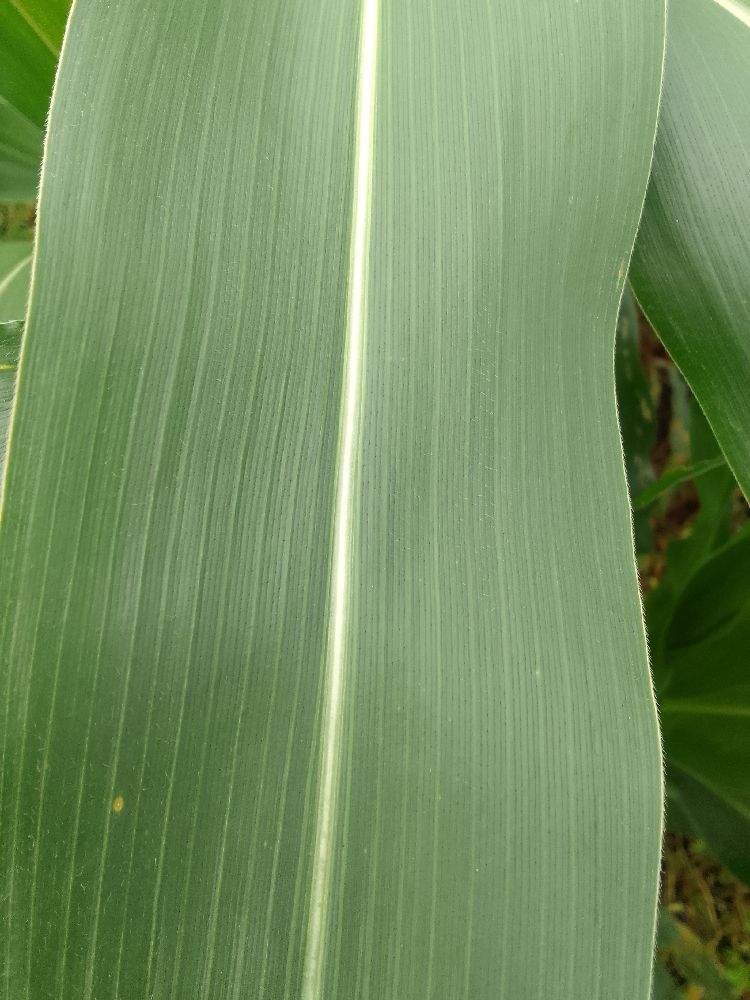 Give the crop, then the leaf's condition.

maize, healthy
